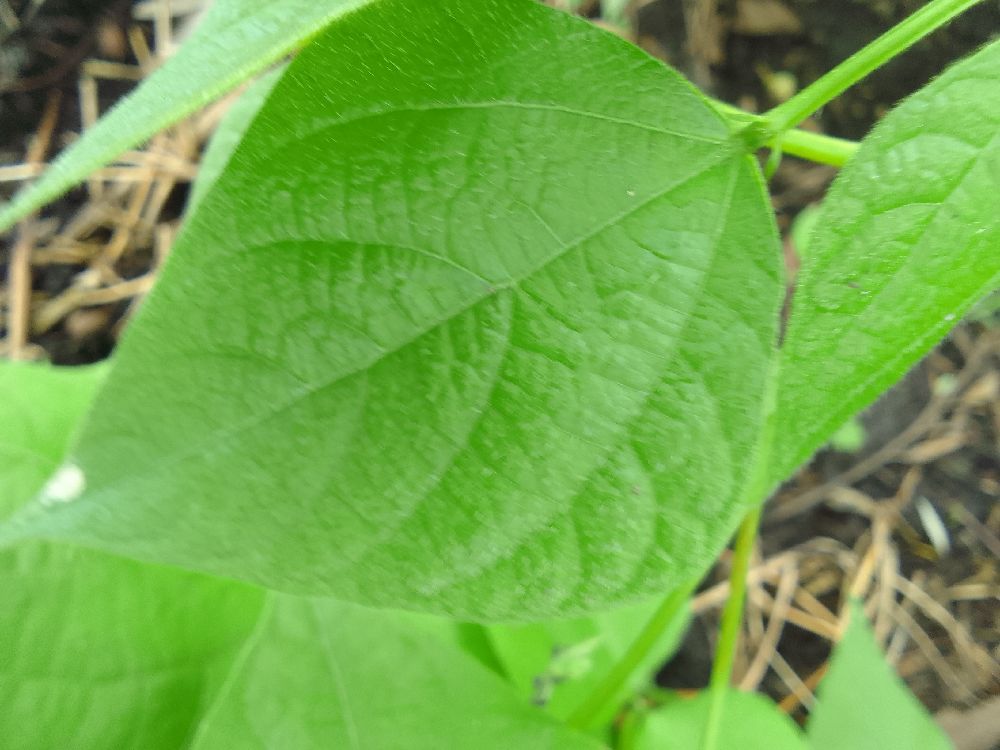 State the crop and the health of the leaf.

common bean, healthy
